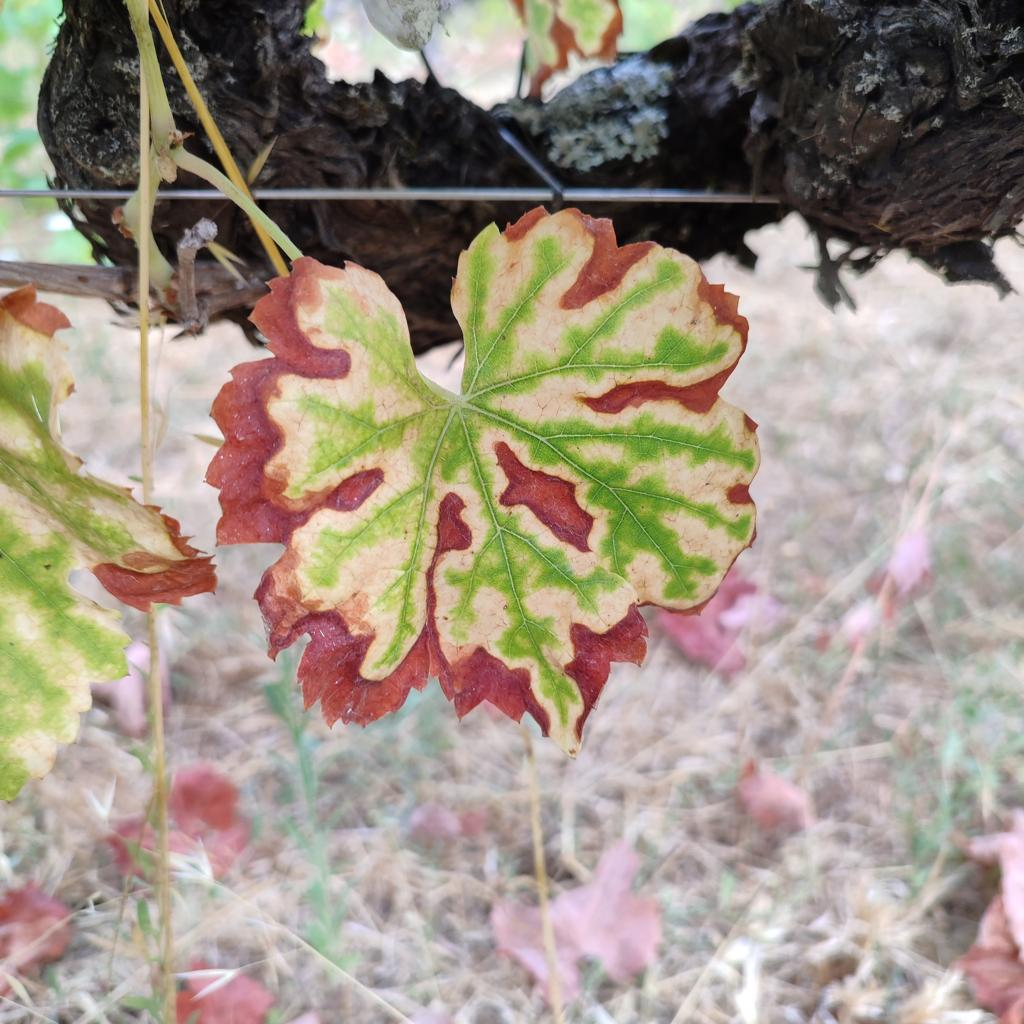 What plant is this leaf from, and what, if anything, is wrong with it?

grapevine, esca complex
